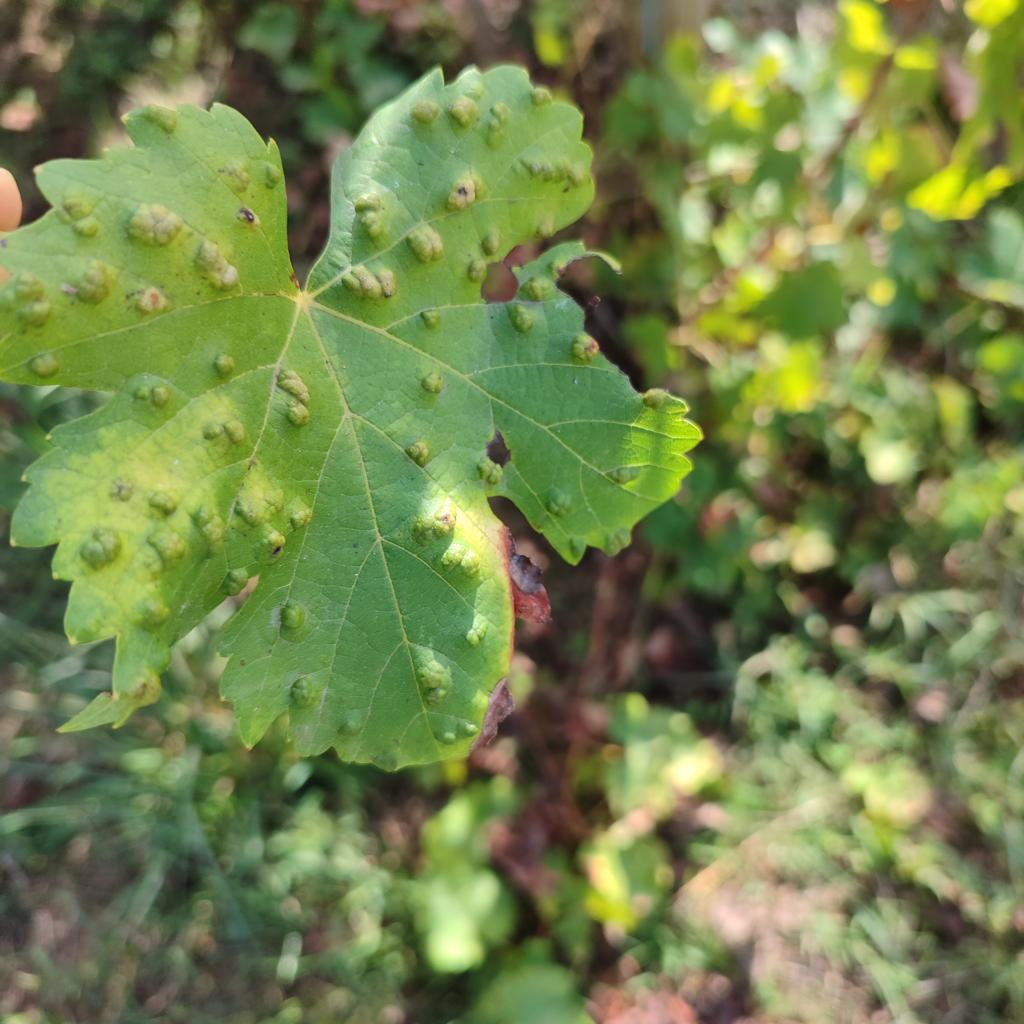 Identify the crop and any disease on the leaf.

grapevine, erineum mite
